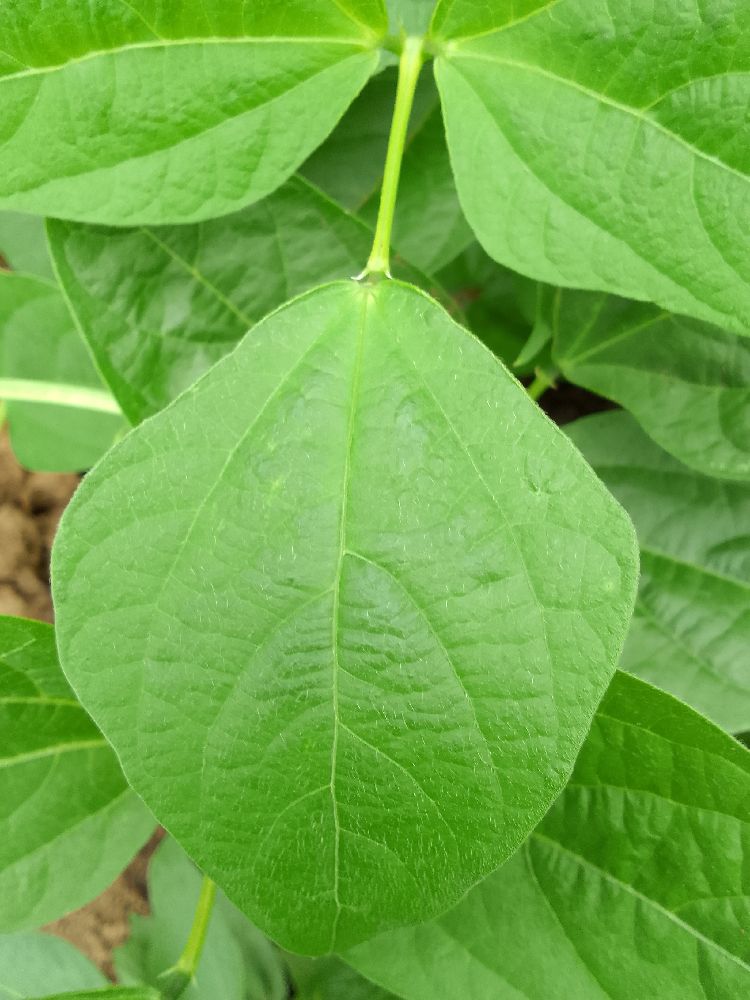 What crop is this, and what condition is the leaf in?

common bean, healthy
